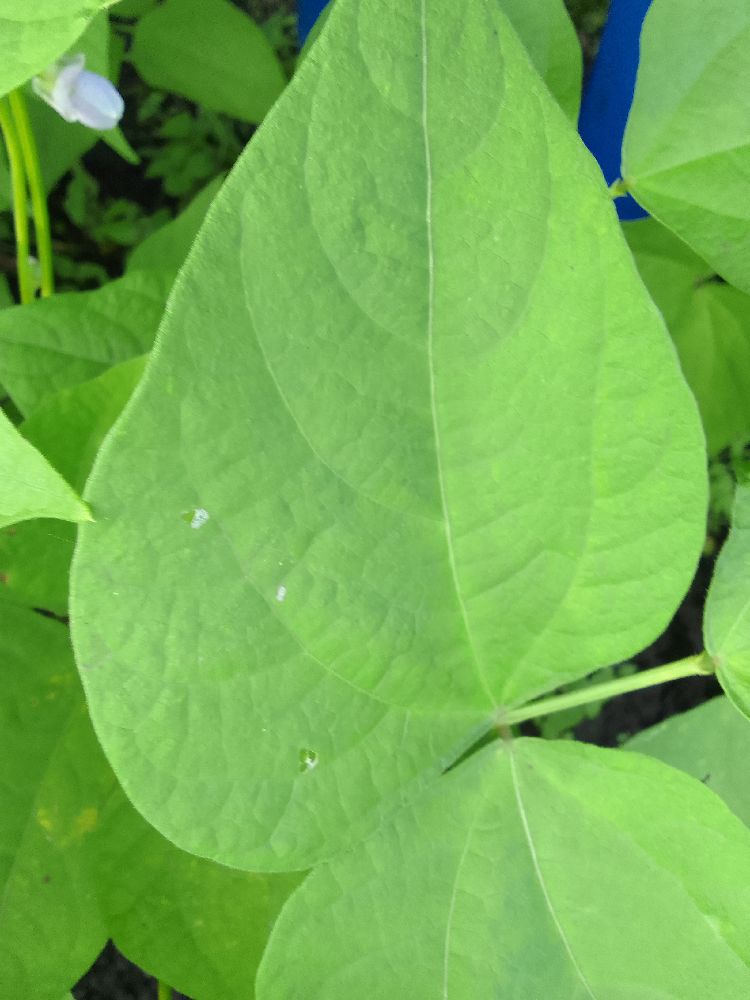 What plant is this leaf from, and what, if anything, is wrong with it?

common bean, healthy
